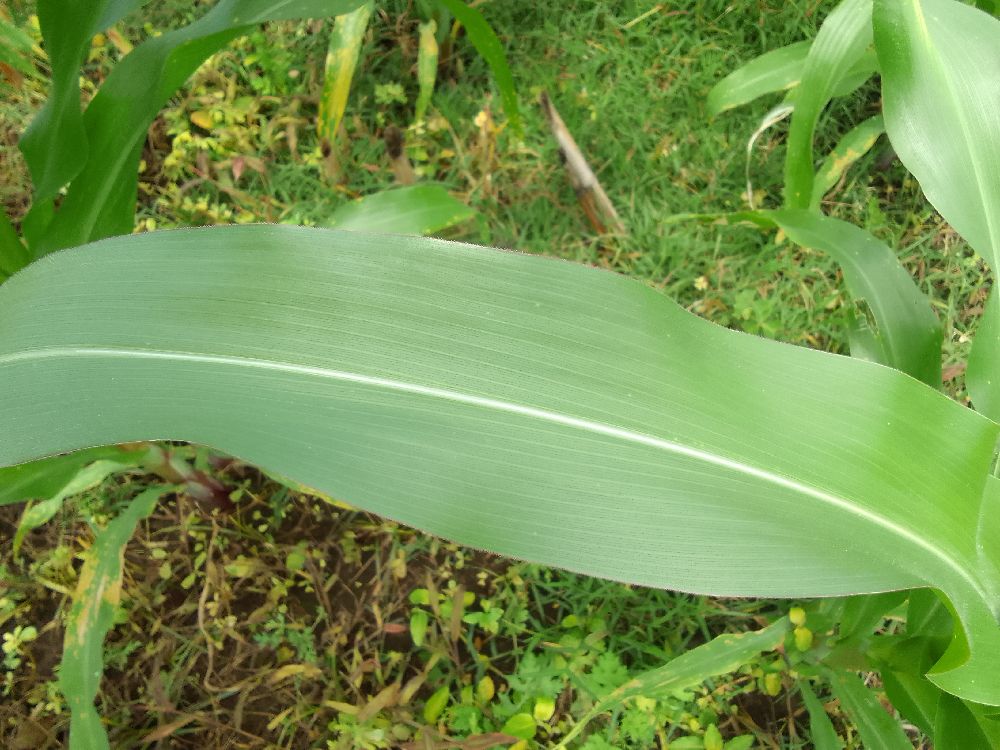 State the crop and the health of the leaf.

maize, healthy
